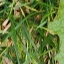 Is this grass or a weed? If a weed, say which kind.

structured weed
